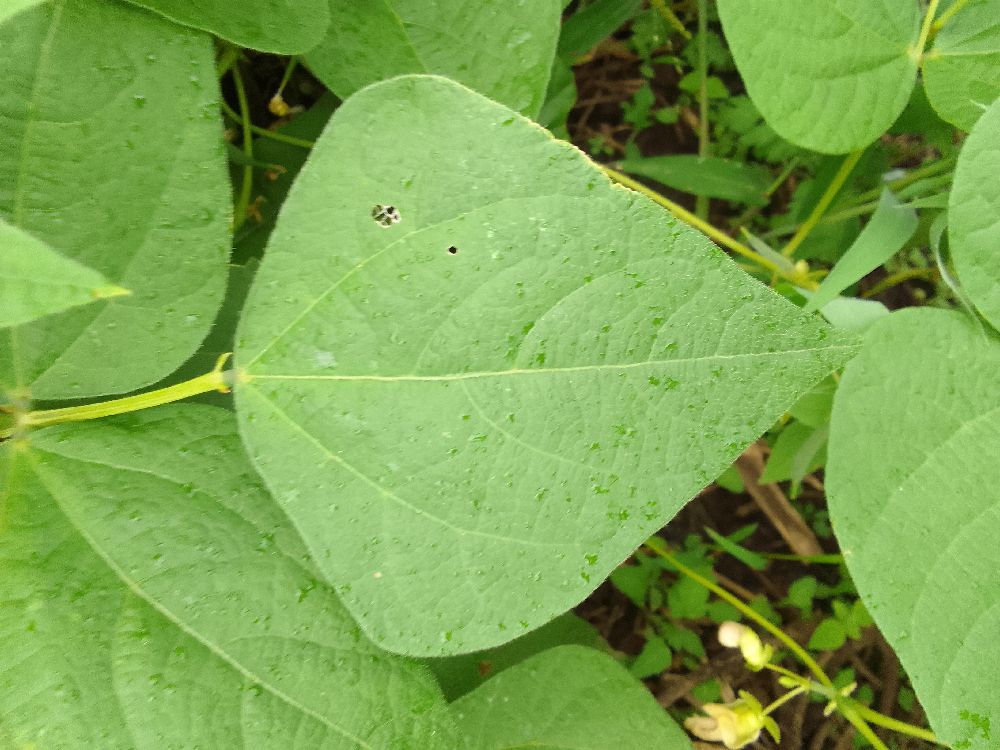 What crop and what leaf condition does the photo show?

common bean, healthy
